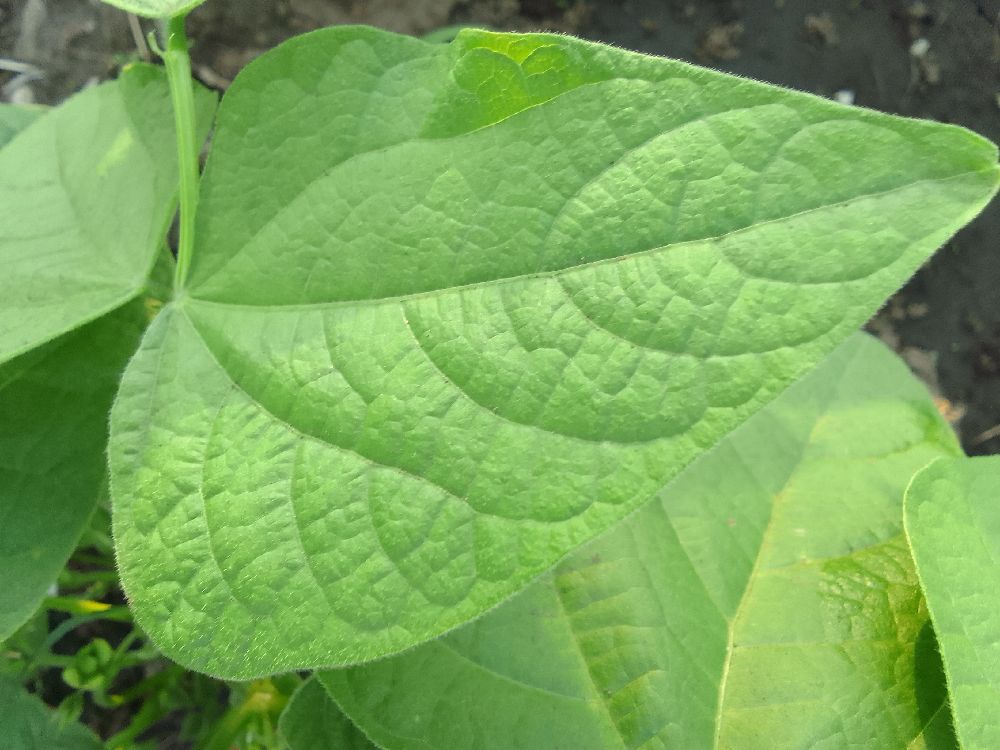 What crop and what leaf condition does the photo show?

common bean, healthy
